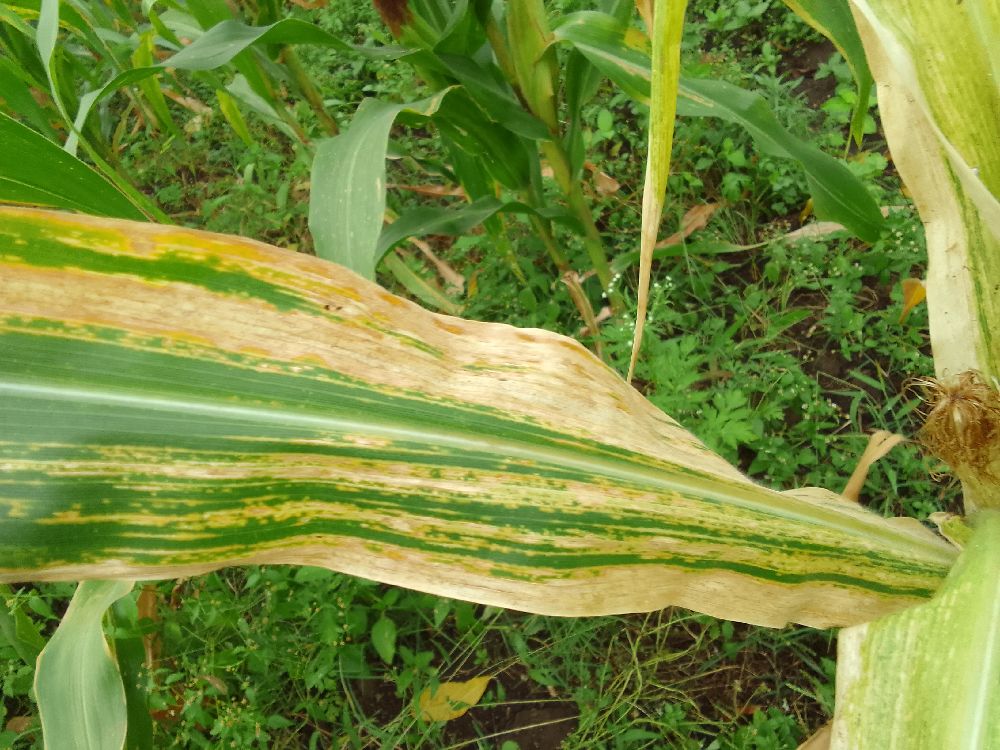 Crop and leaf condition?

maize, maize lethal necrosis
